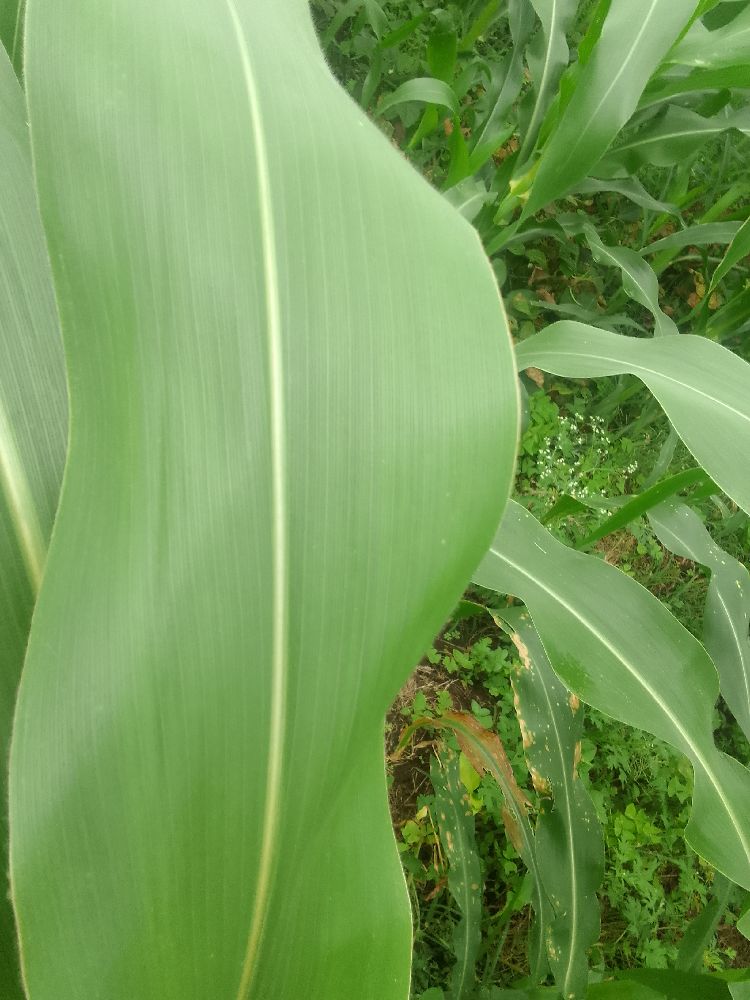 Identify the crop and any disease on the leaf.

maize, healthy
